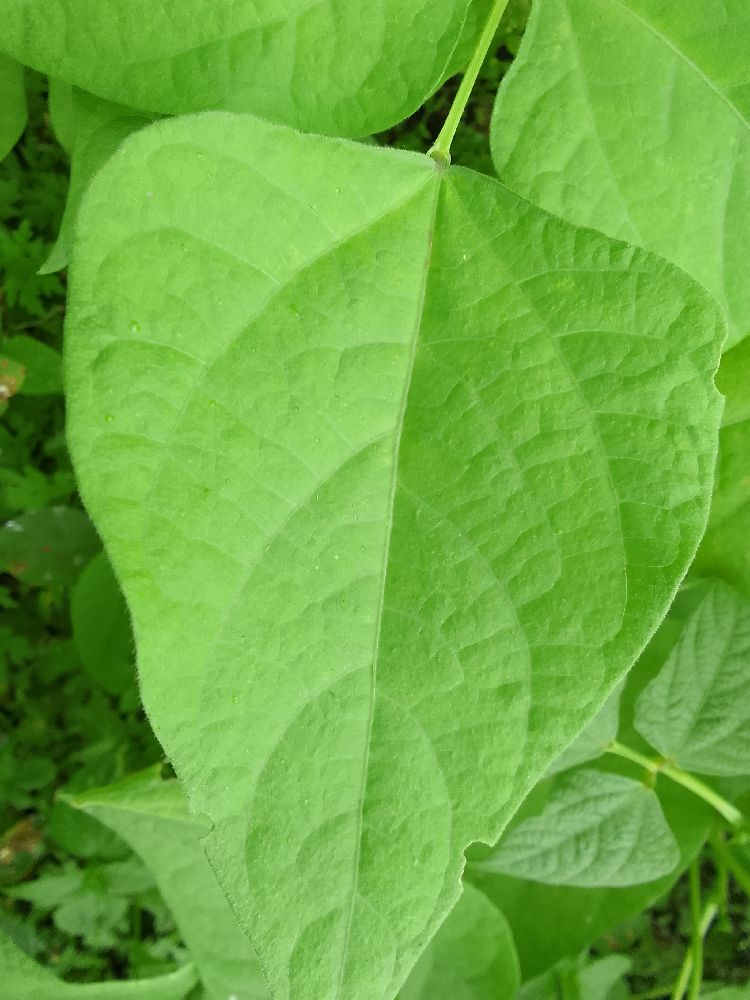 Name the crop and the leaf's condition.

common bean, healthy
